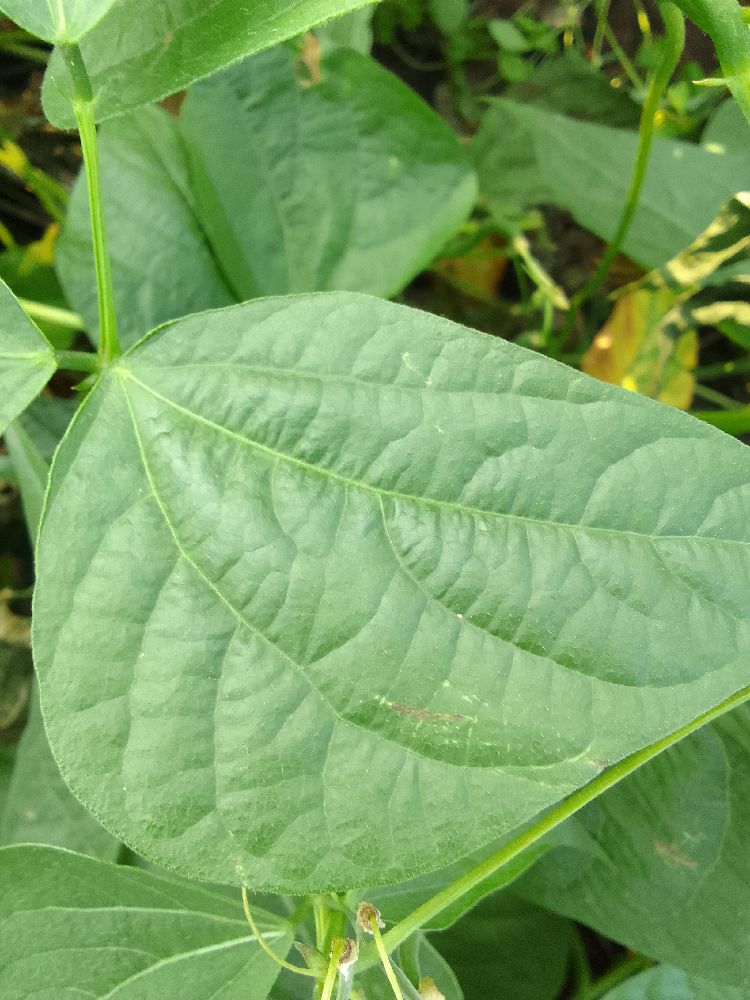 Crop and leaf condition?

common bean, healthy
